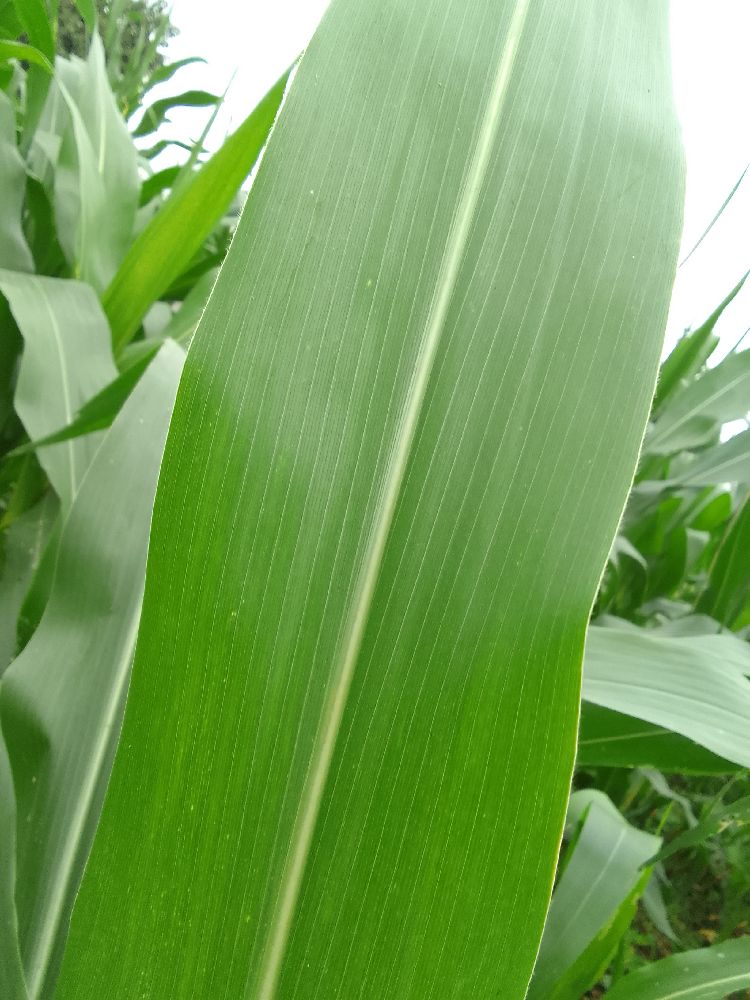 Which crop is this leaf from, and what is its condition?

maize, healthy
